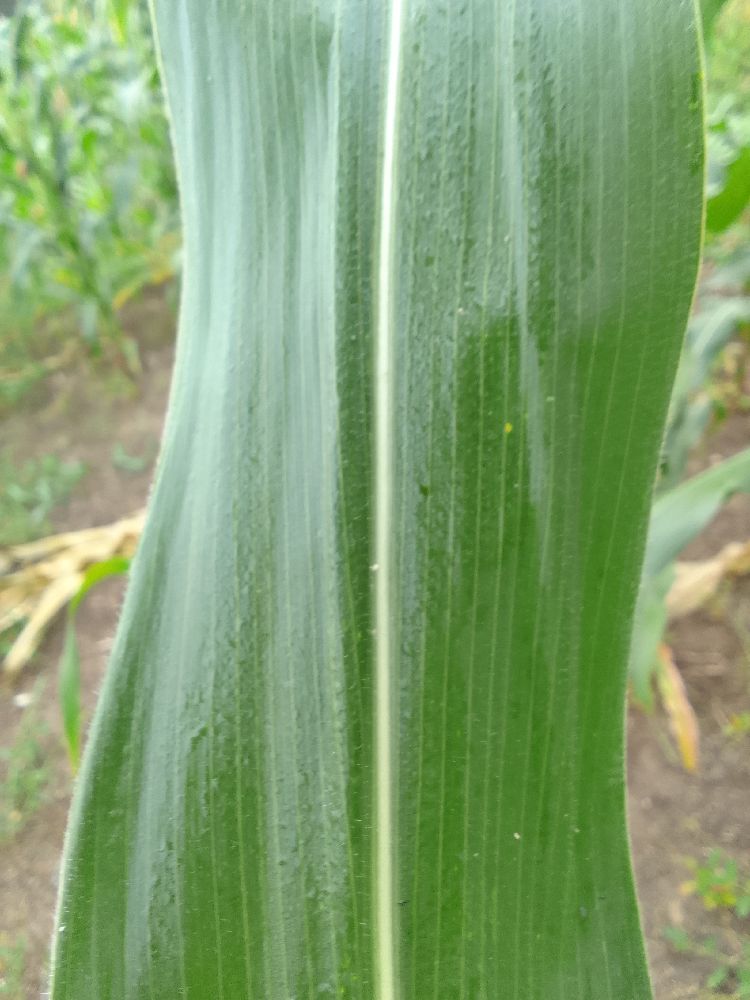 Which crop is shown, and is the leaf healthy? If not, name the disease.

maize, healthy
